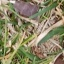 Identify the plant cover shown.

grass
